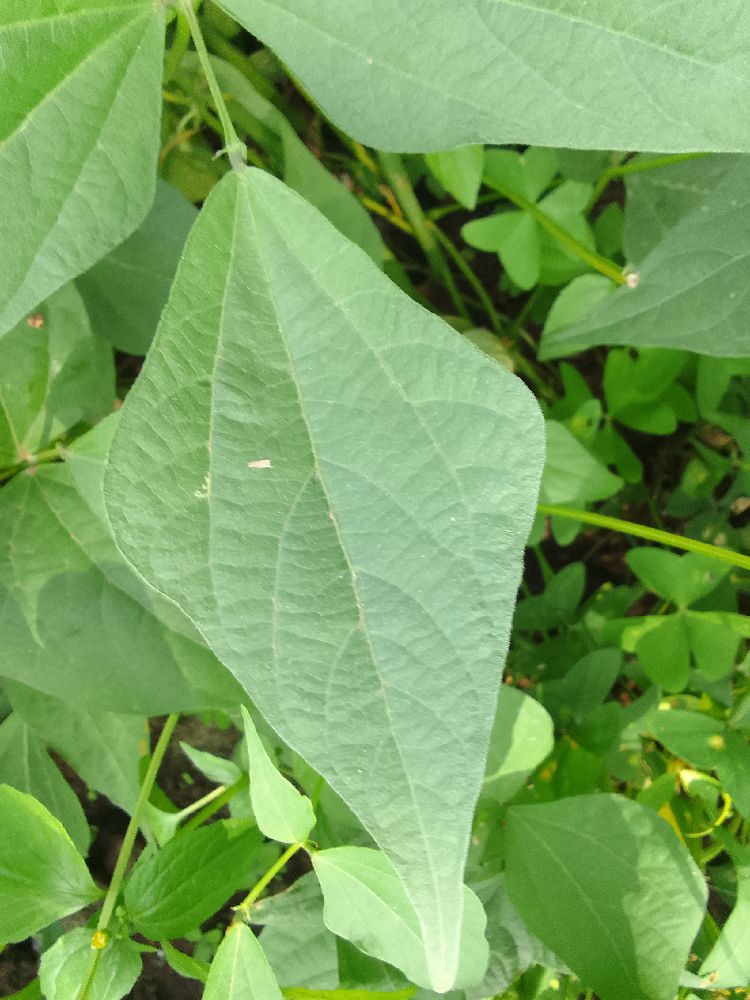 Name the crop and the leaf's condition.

common bean, healthy
